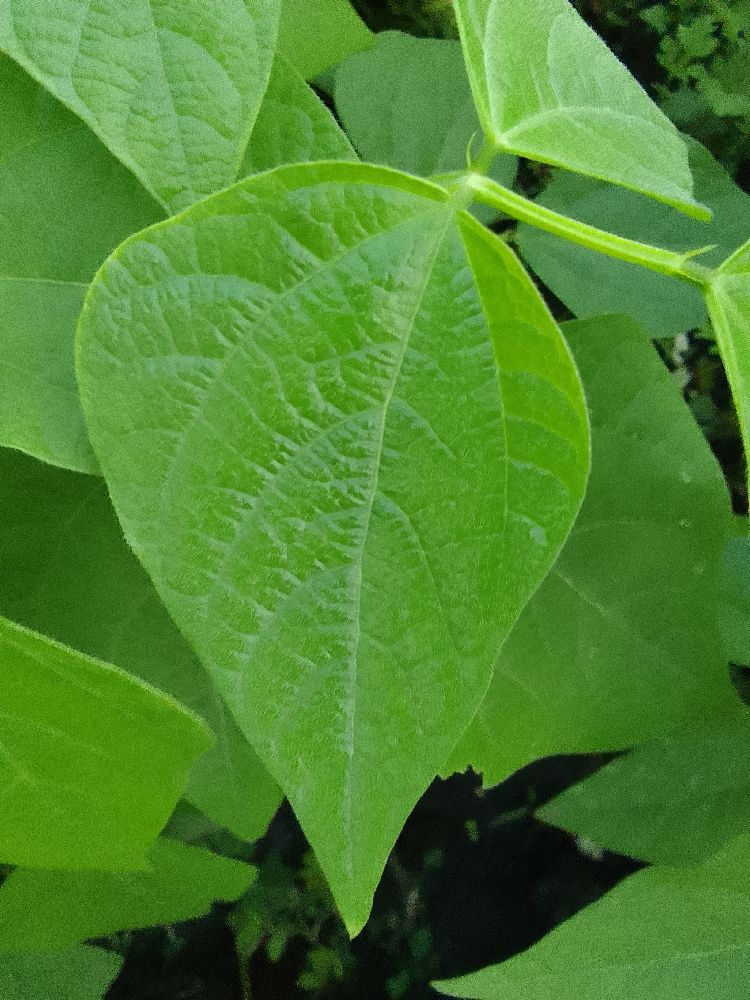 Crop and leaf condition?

common bean, healthy
